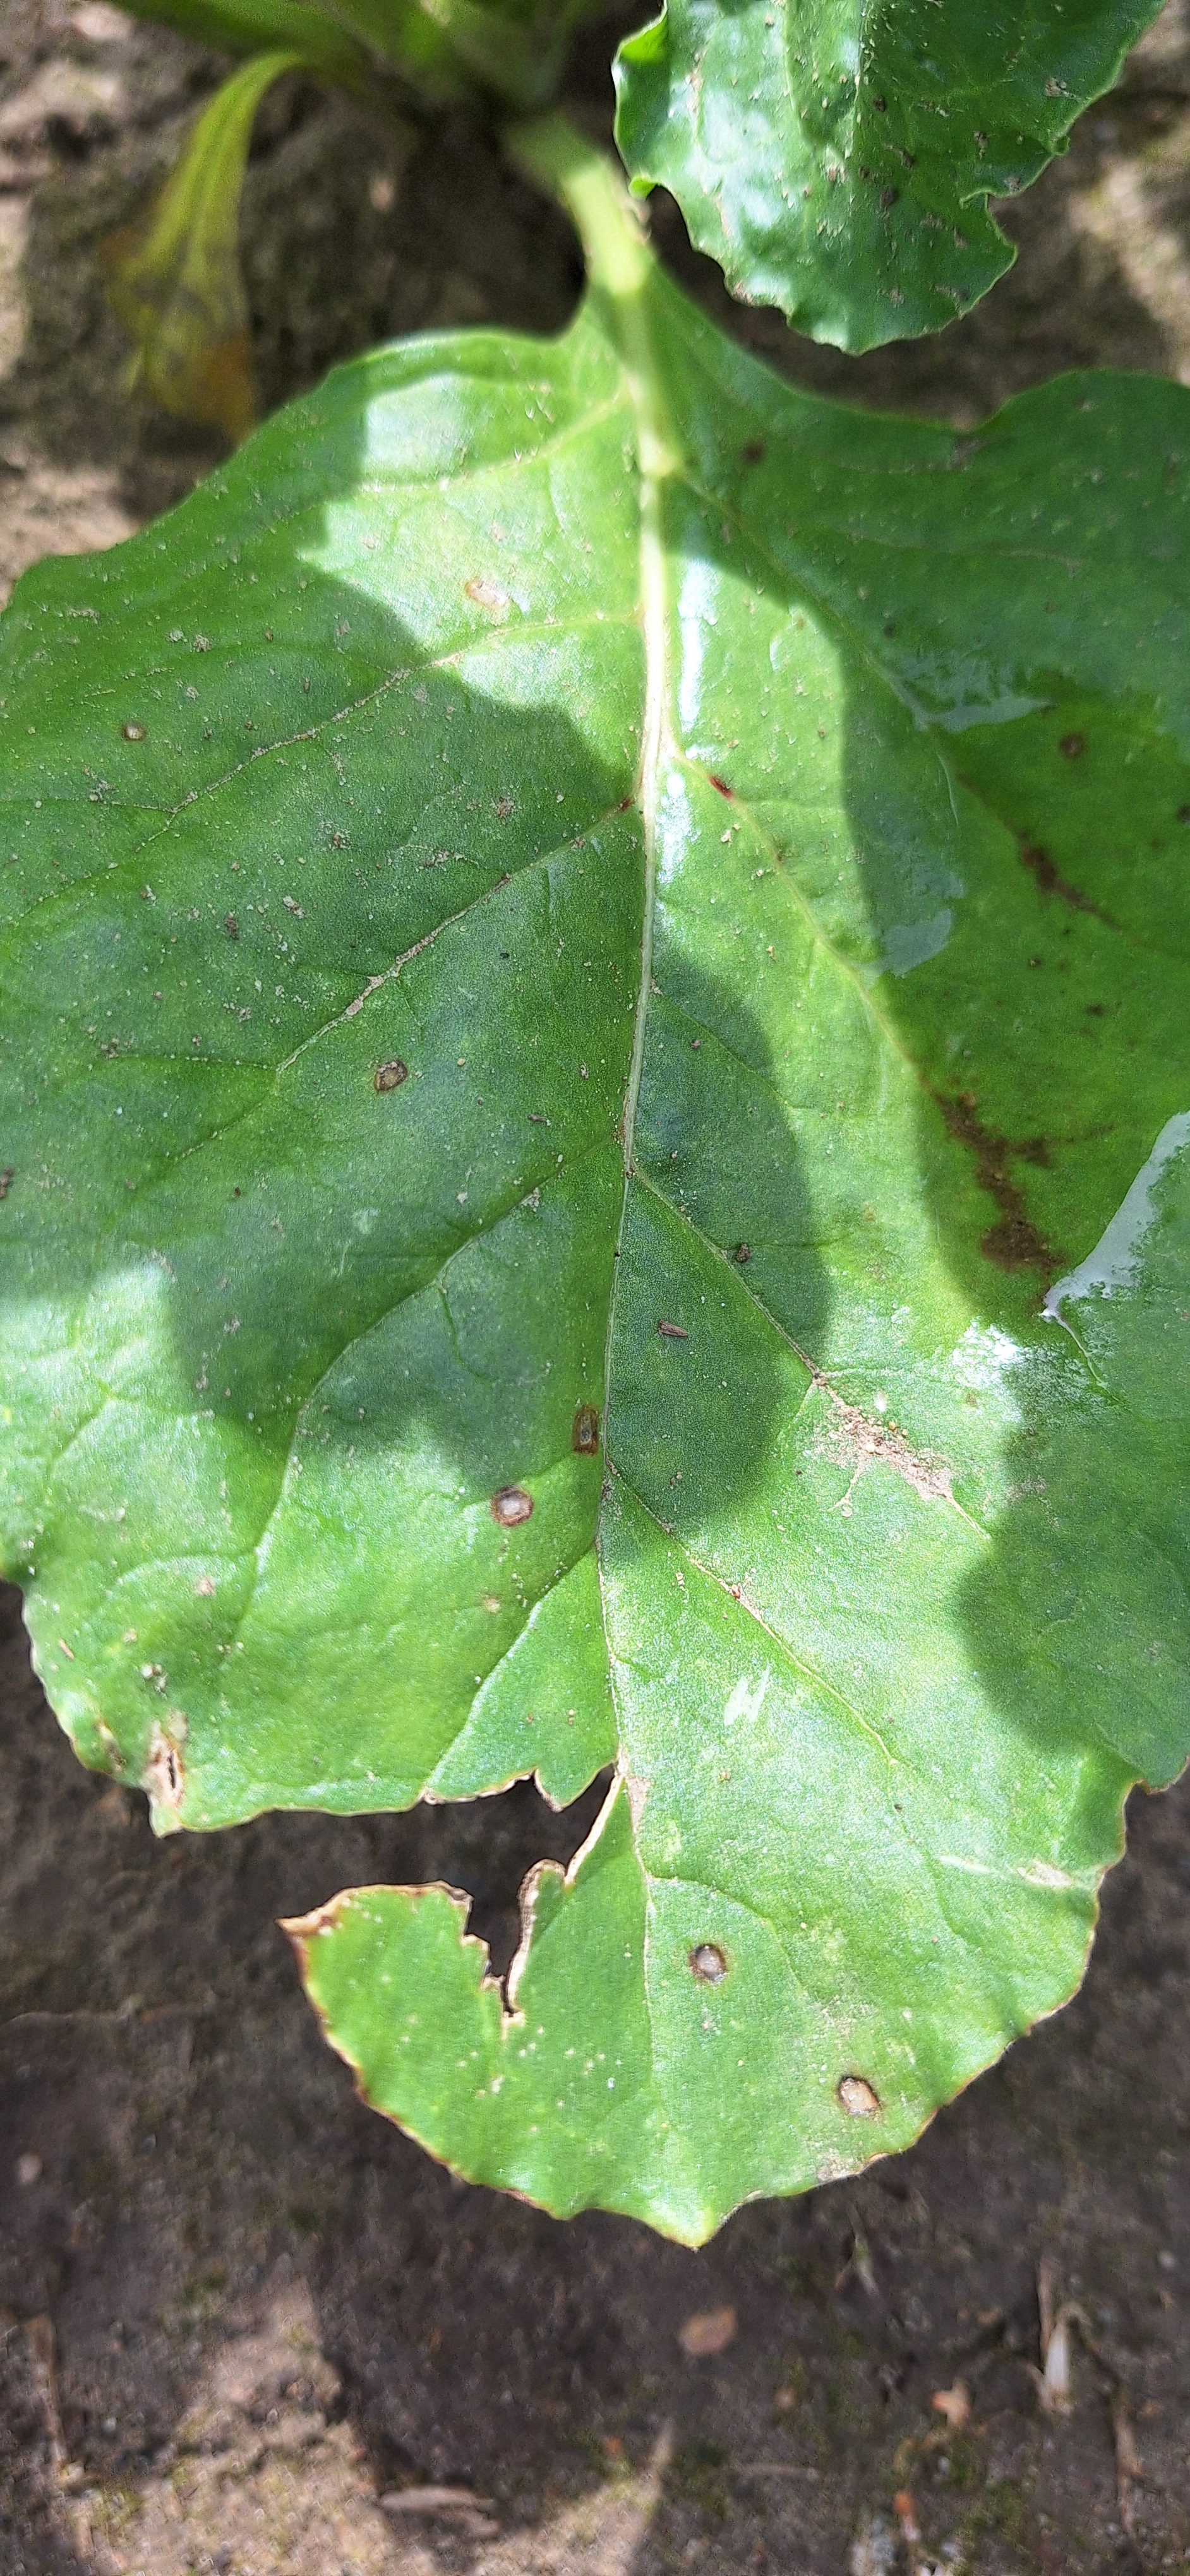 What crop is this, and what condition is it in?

beet, cercospora
